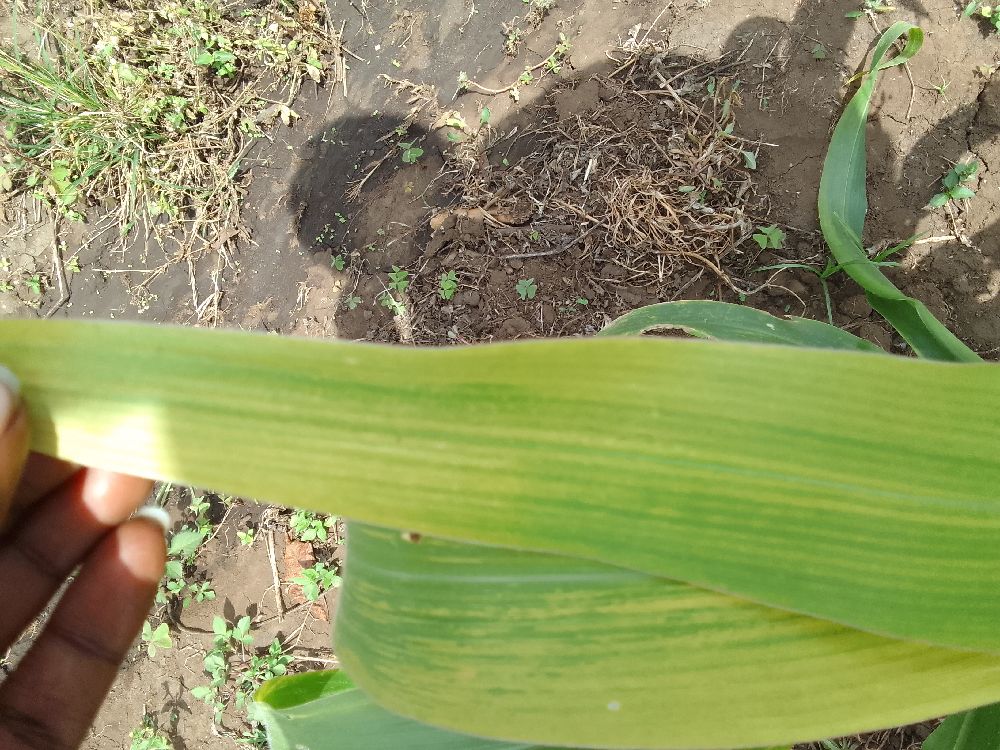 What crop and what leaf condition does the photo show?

maize, maize lethal necrosis
